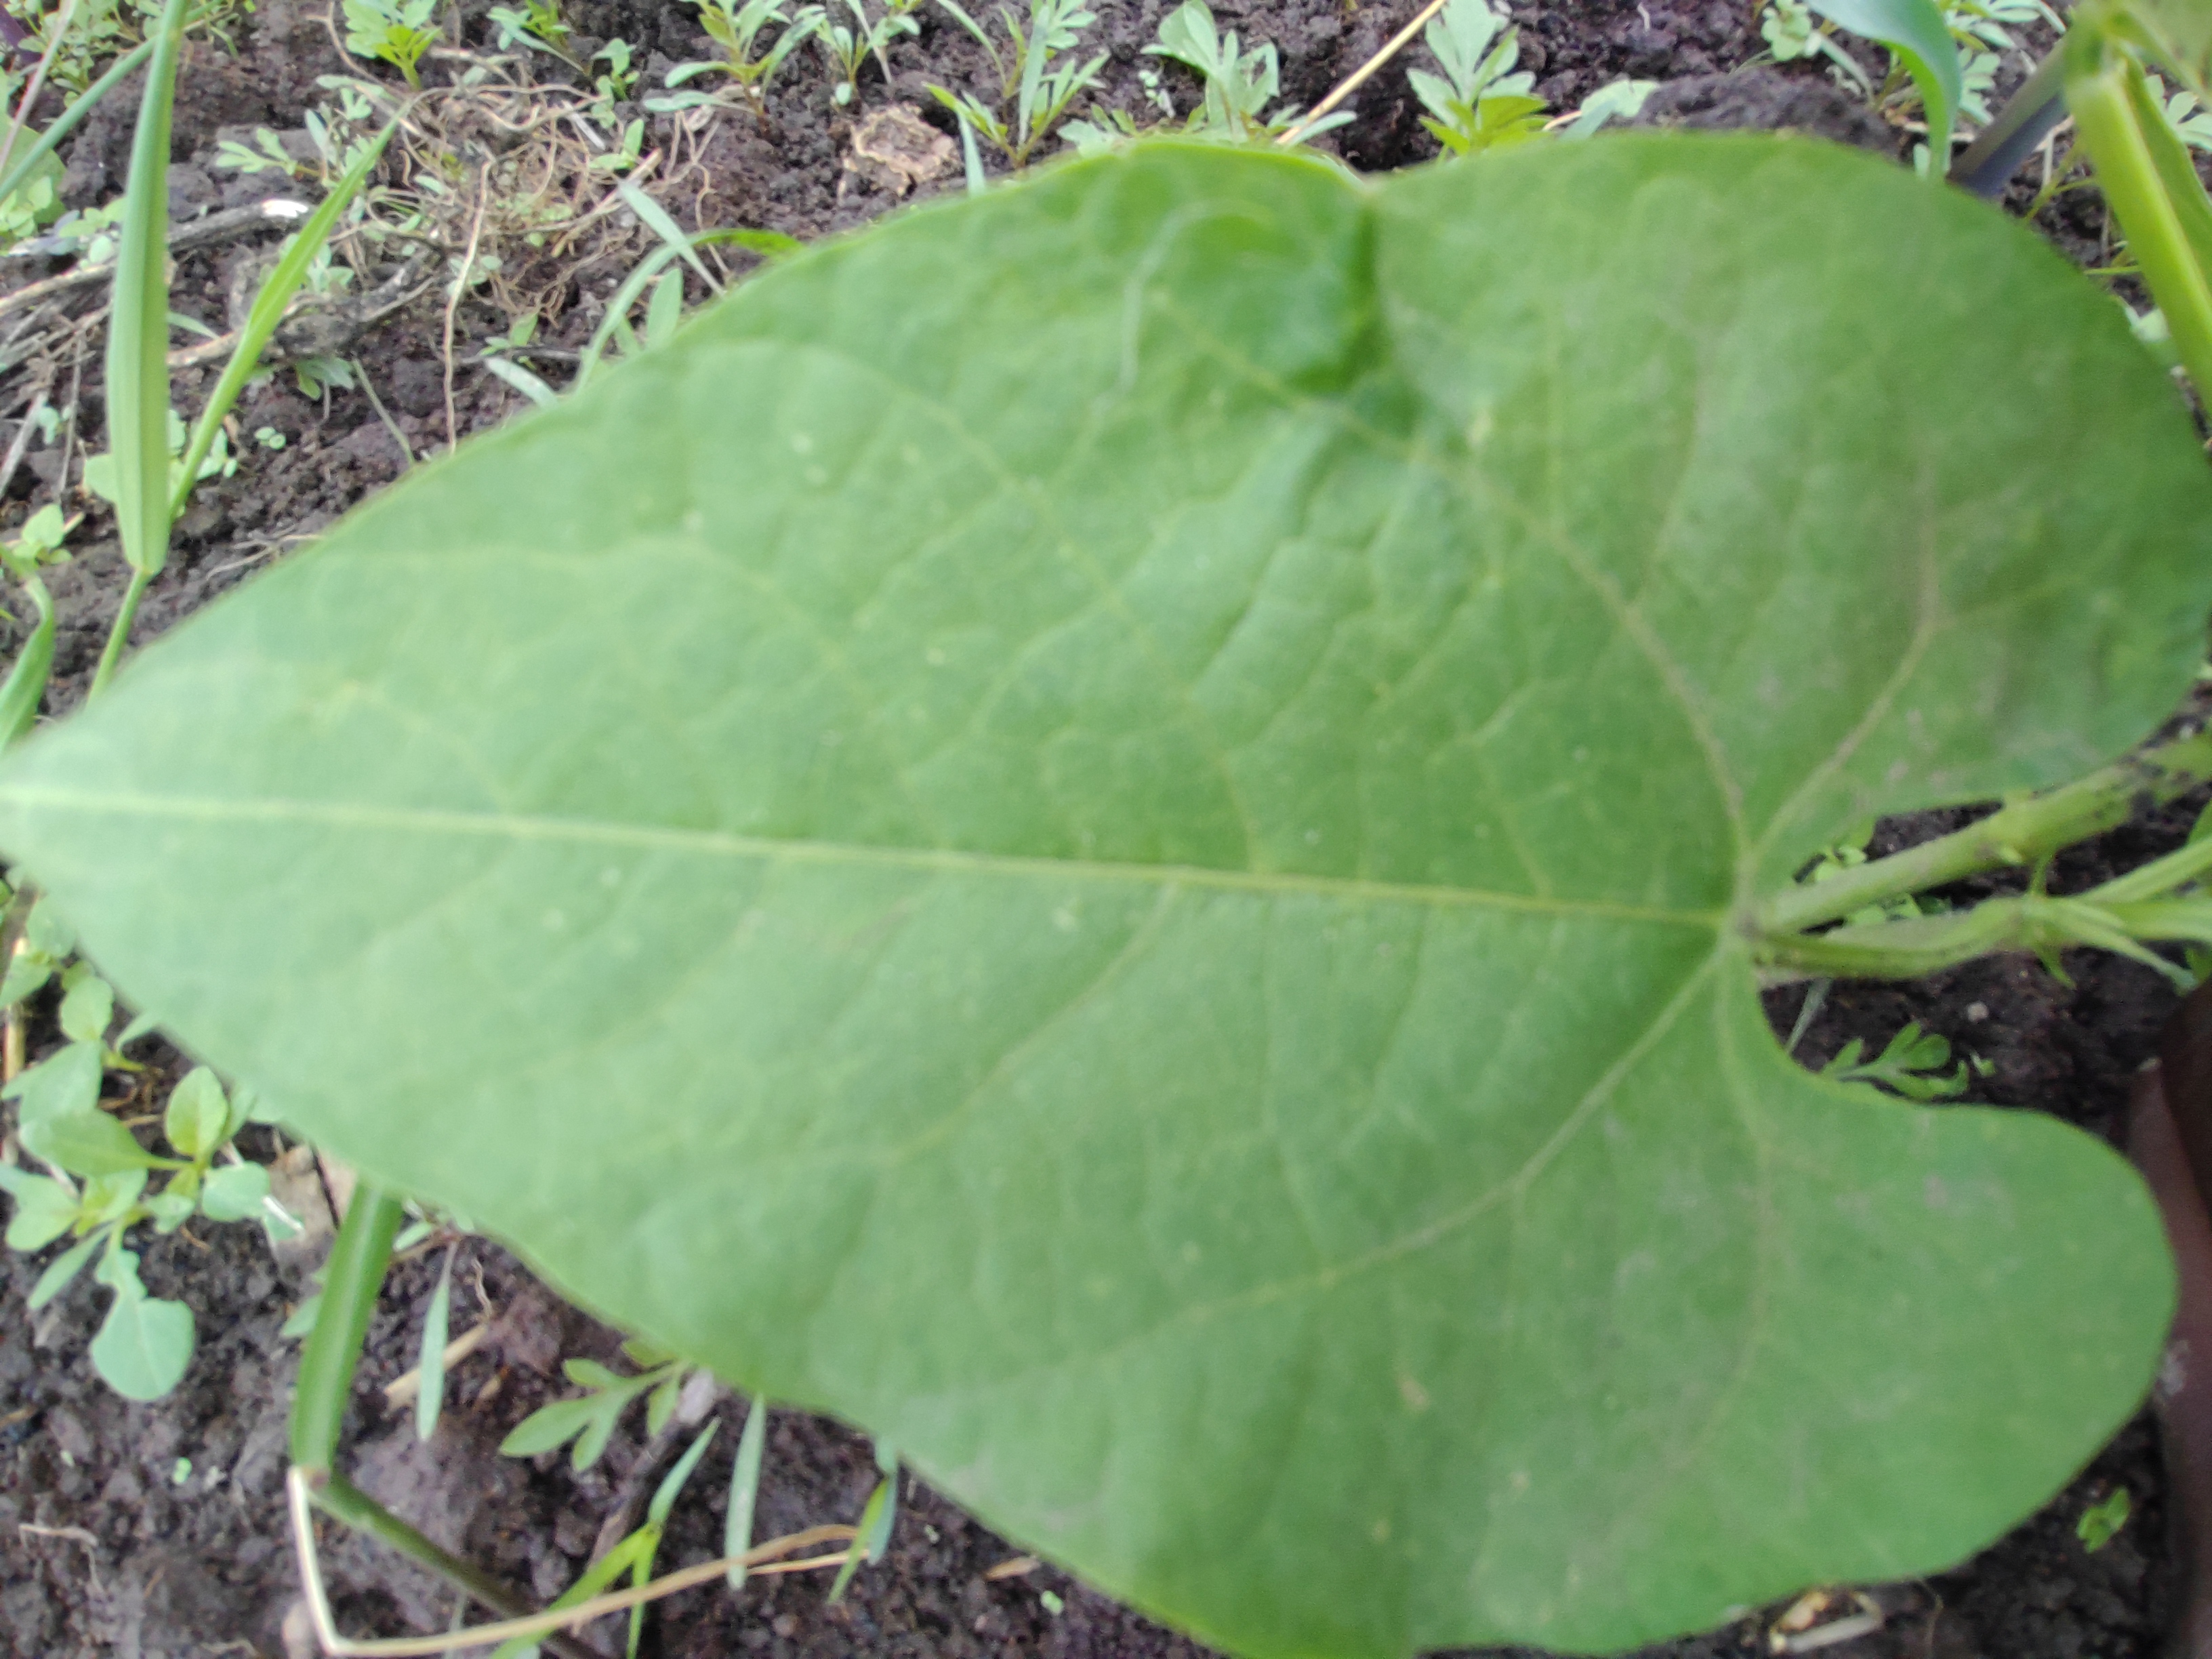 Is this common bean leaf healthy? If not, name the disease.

healthy
